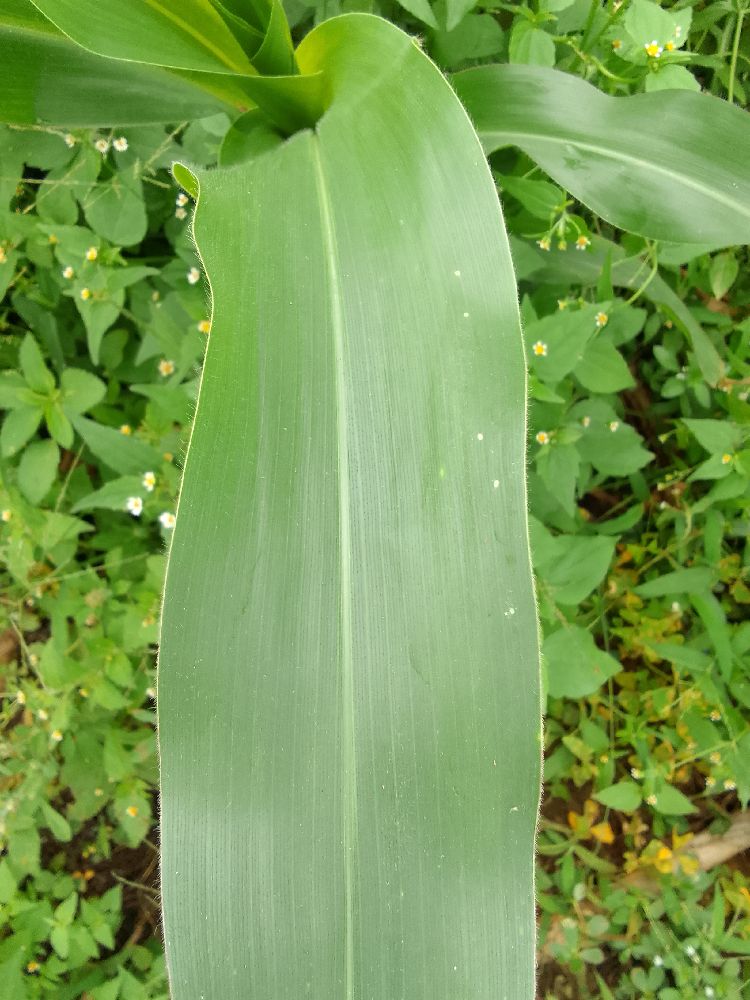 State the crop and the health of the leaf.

maize, healthy
